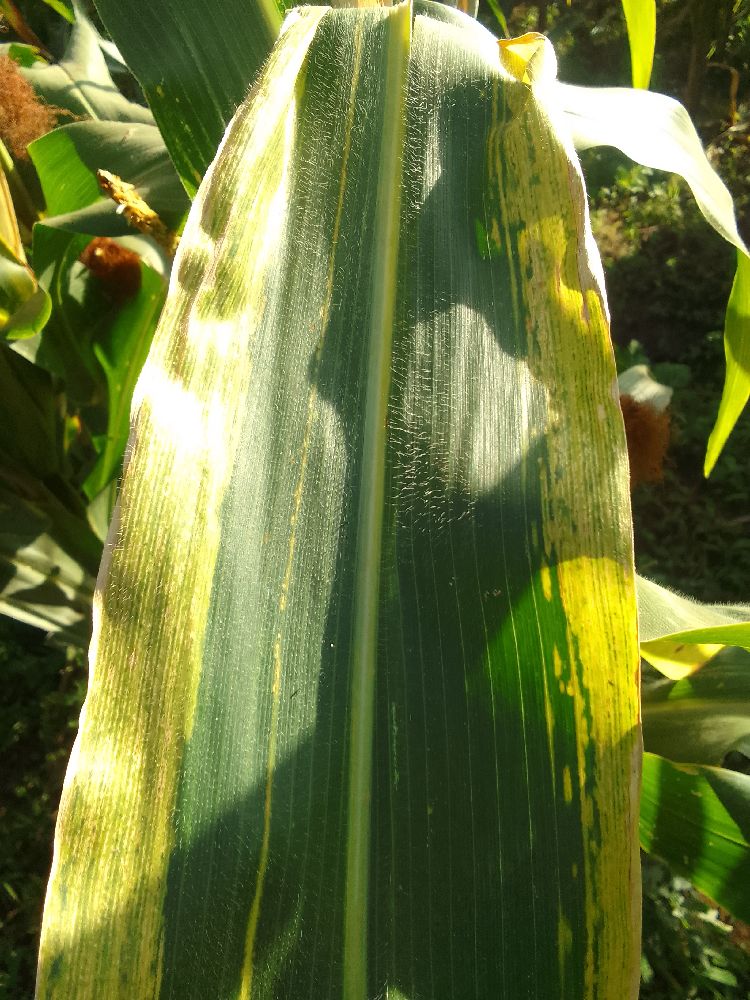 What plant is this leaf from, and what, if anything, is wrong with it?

maize, maize lethal necrosis
